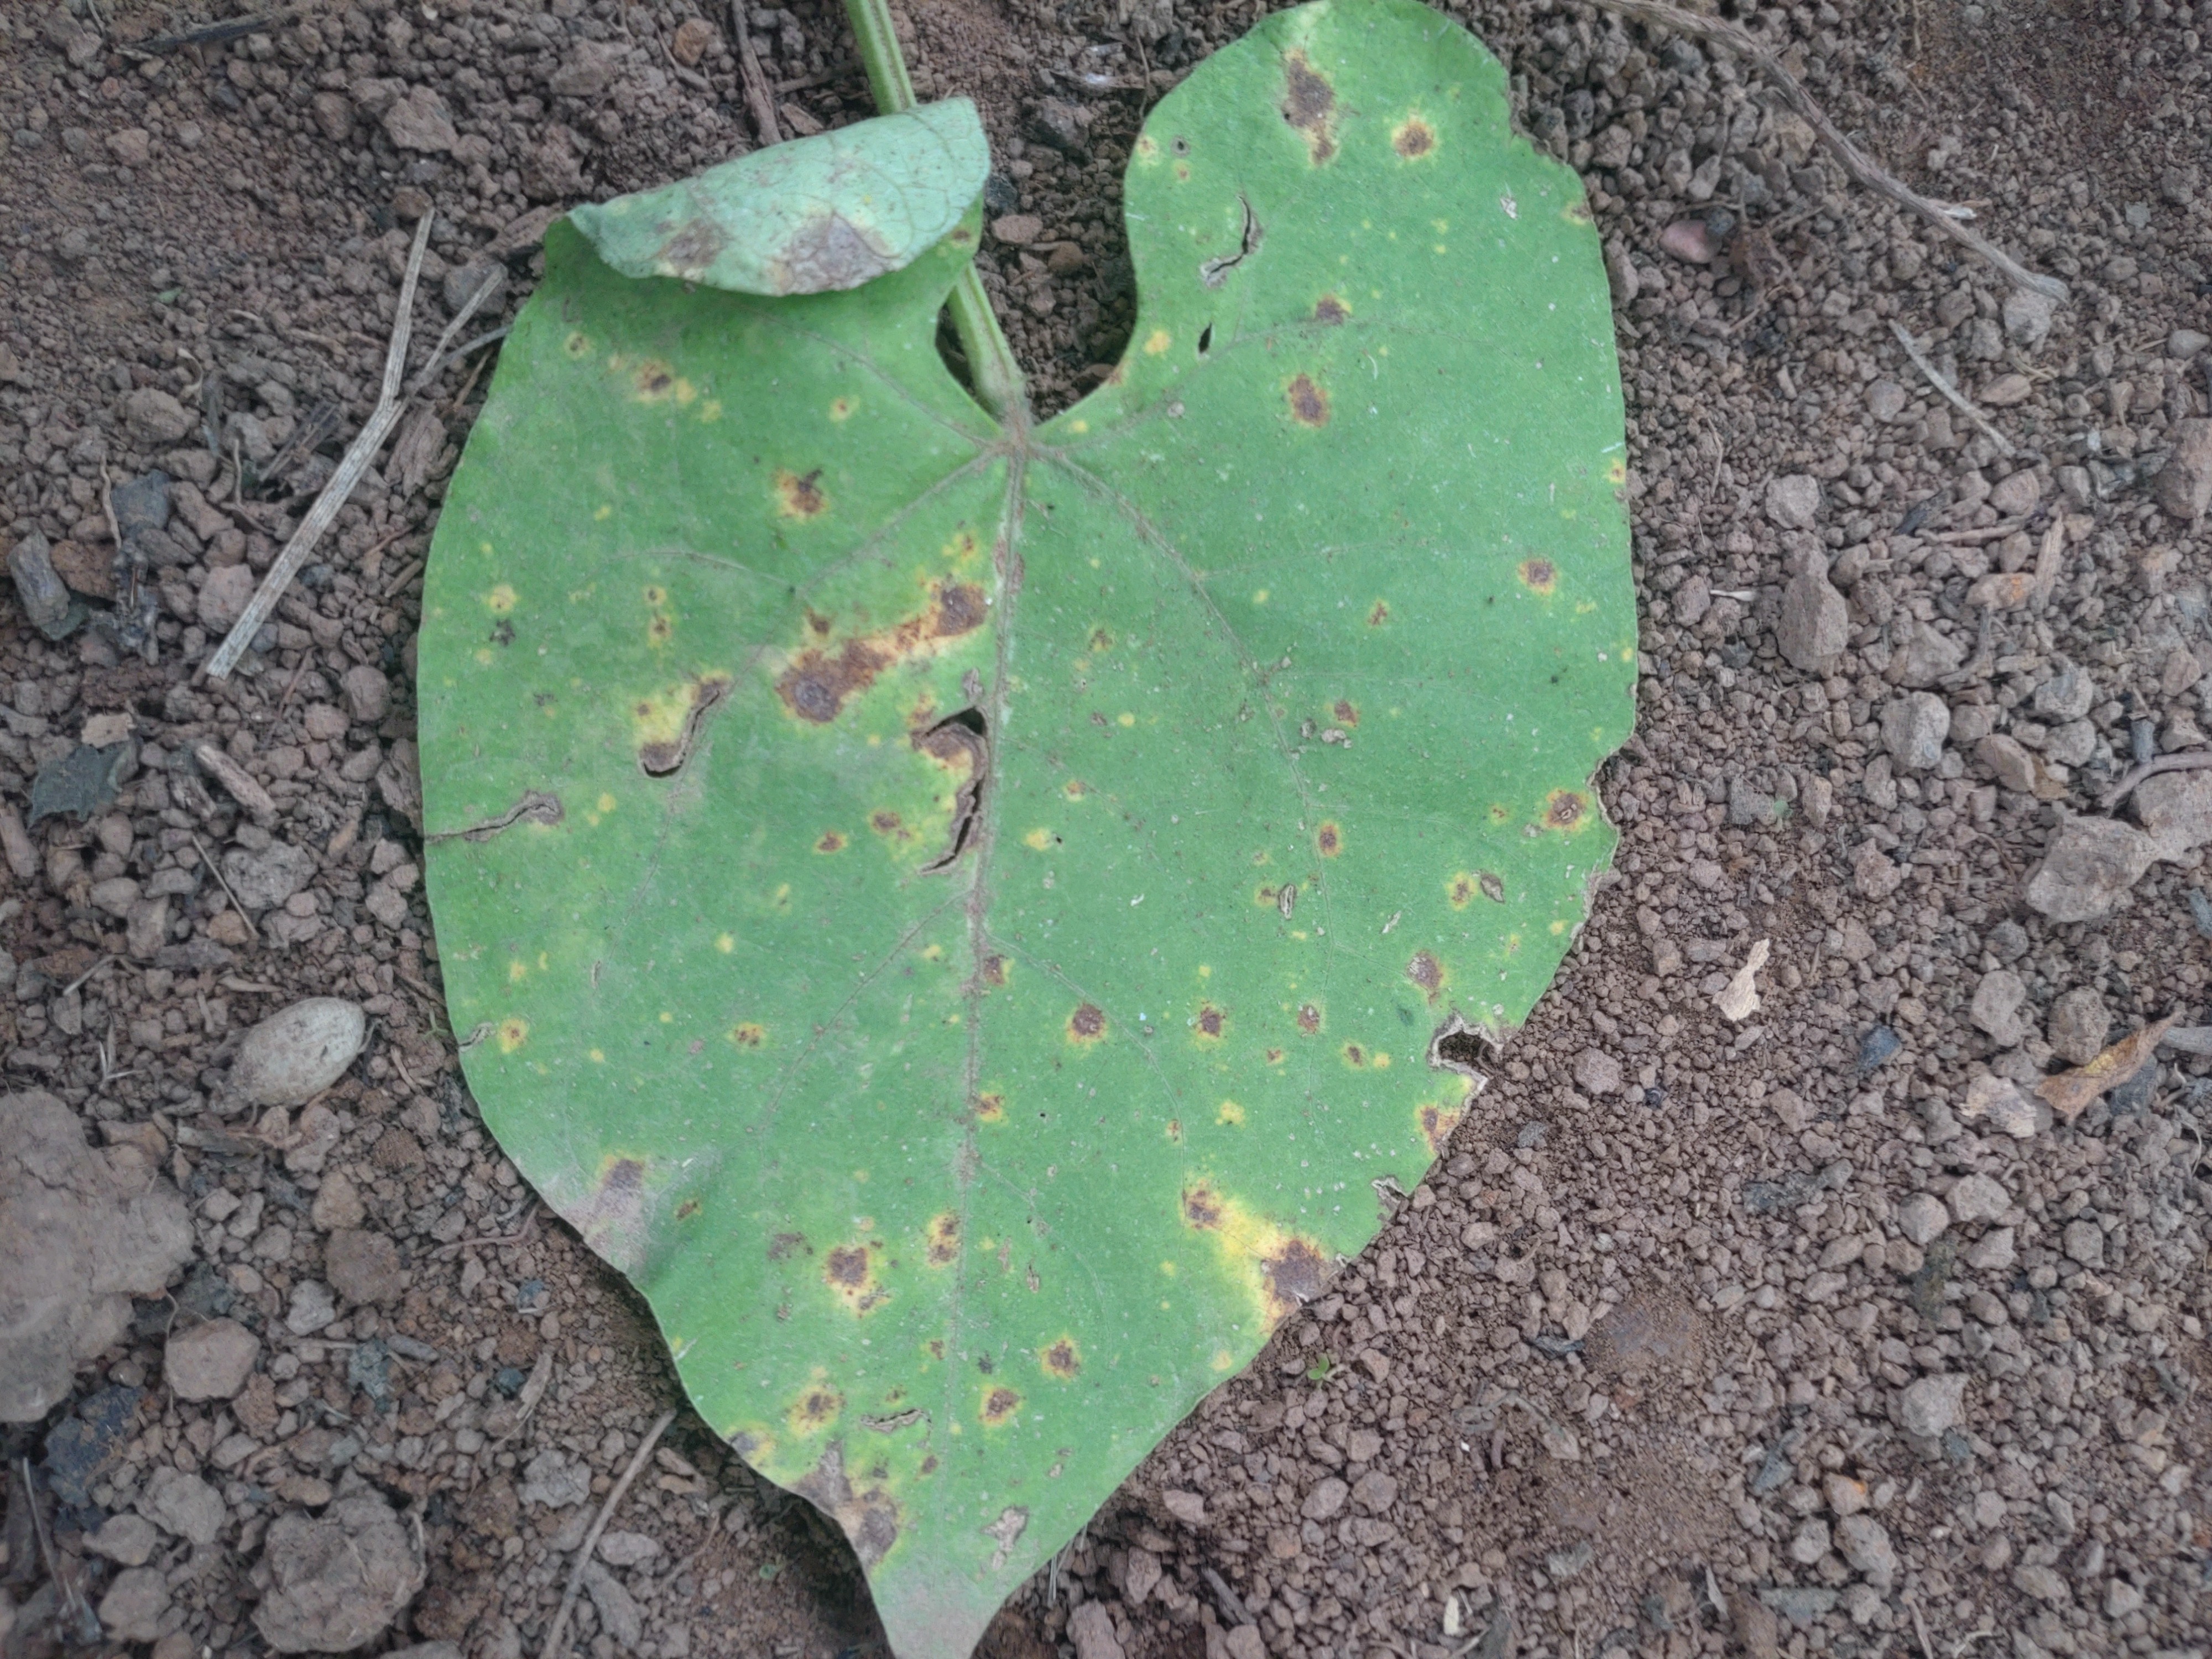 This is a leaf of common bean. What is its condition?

rust
